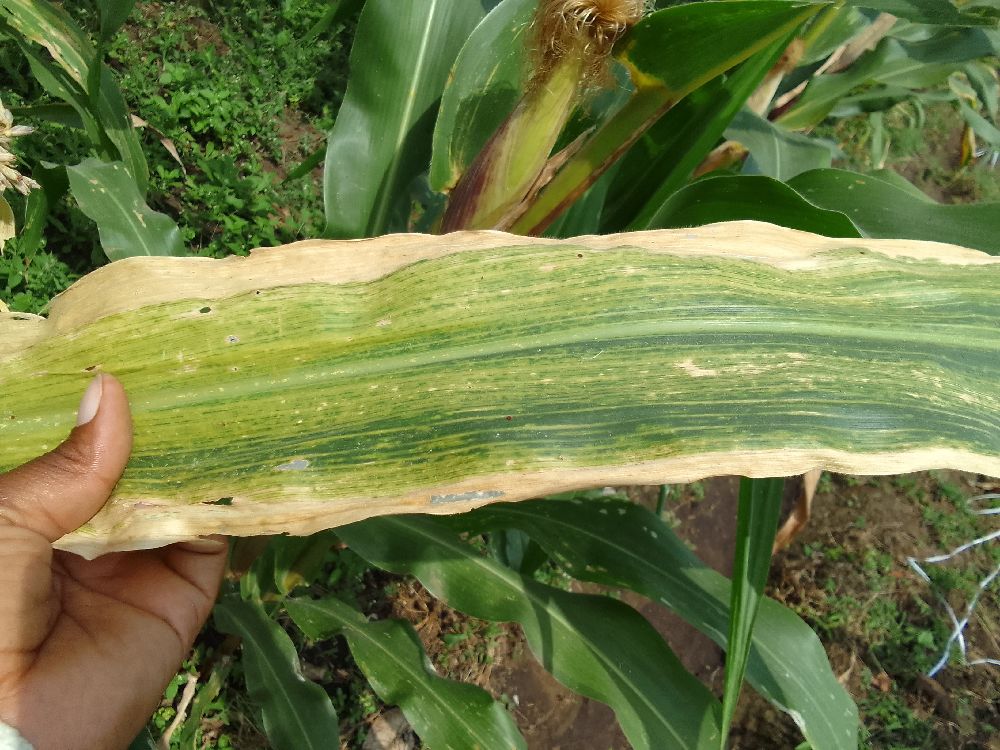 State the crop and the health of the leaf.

maize, maize lethal necrosis
